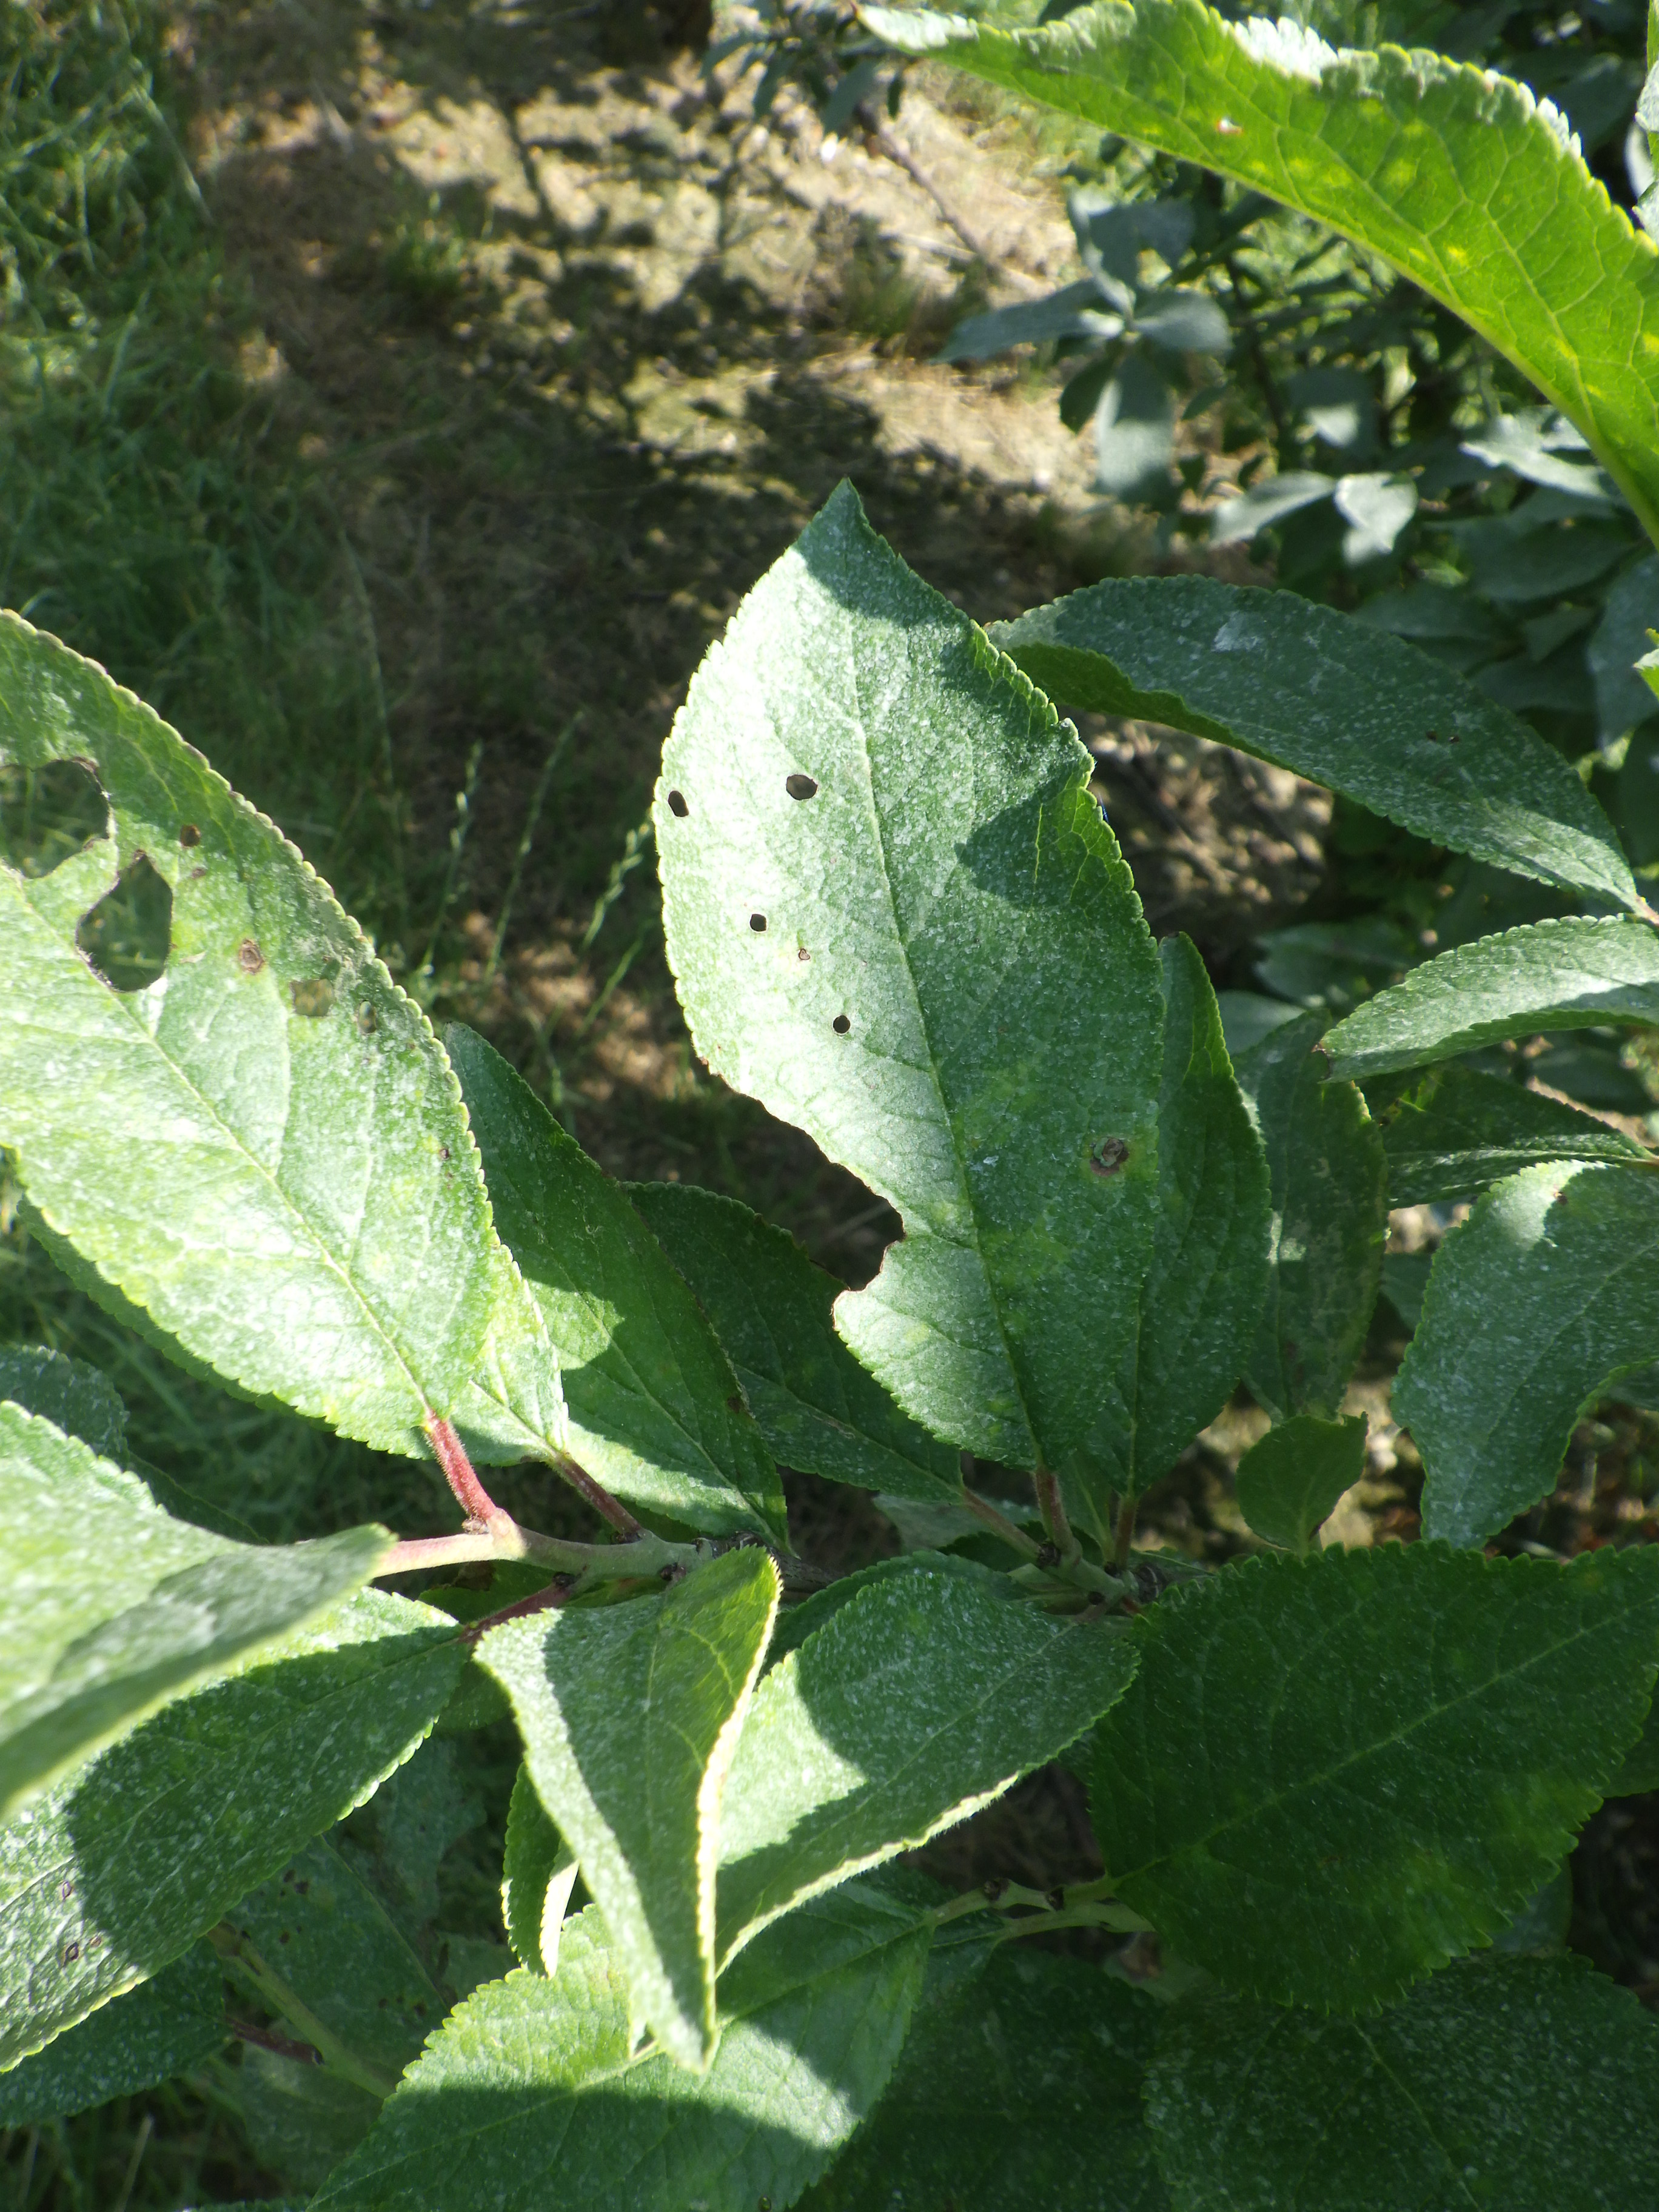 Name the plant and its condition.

plum, sharka, shot hole disease
